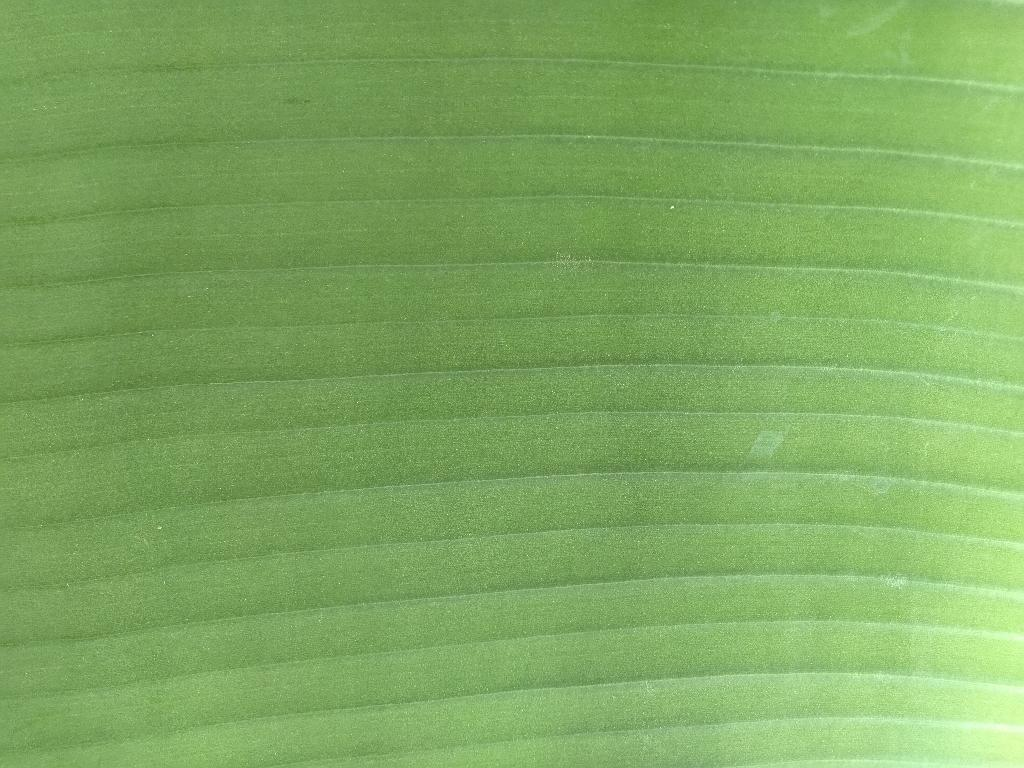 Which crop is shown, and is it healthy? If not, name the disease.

banana, healthy
